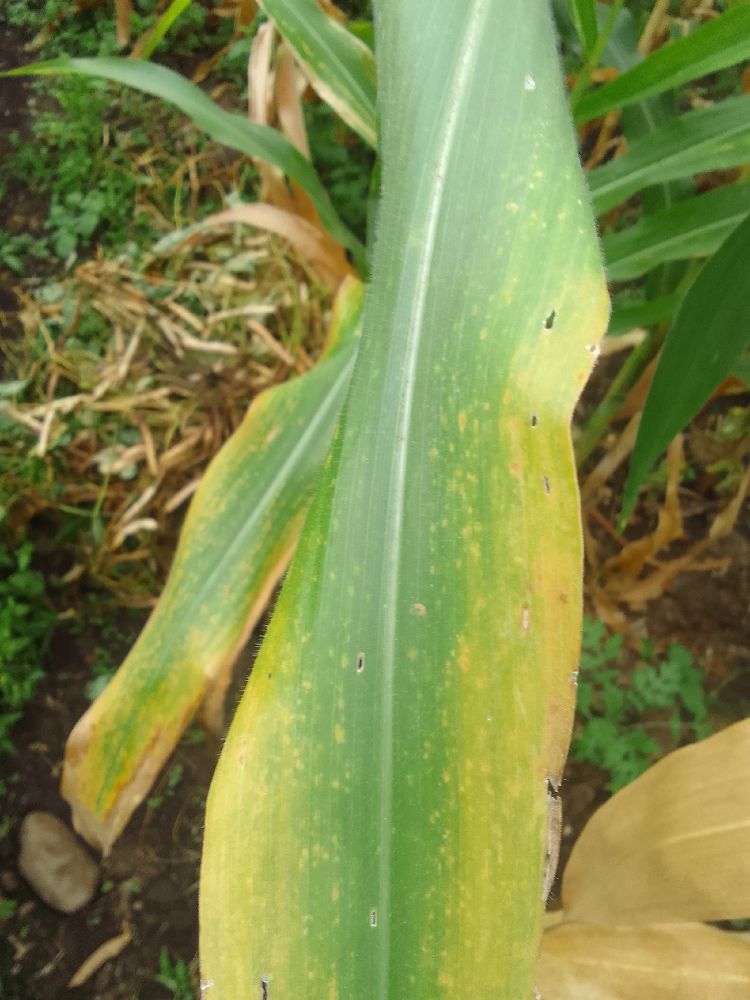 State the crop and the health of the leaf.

maize, maize lethal necrosis
